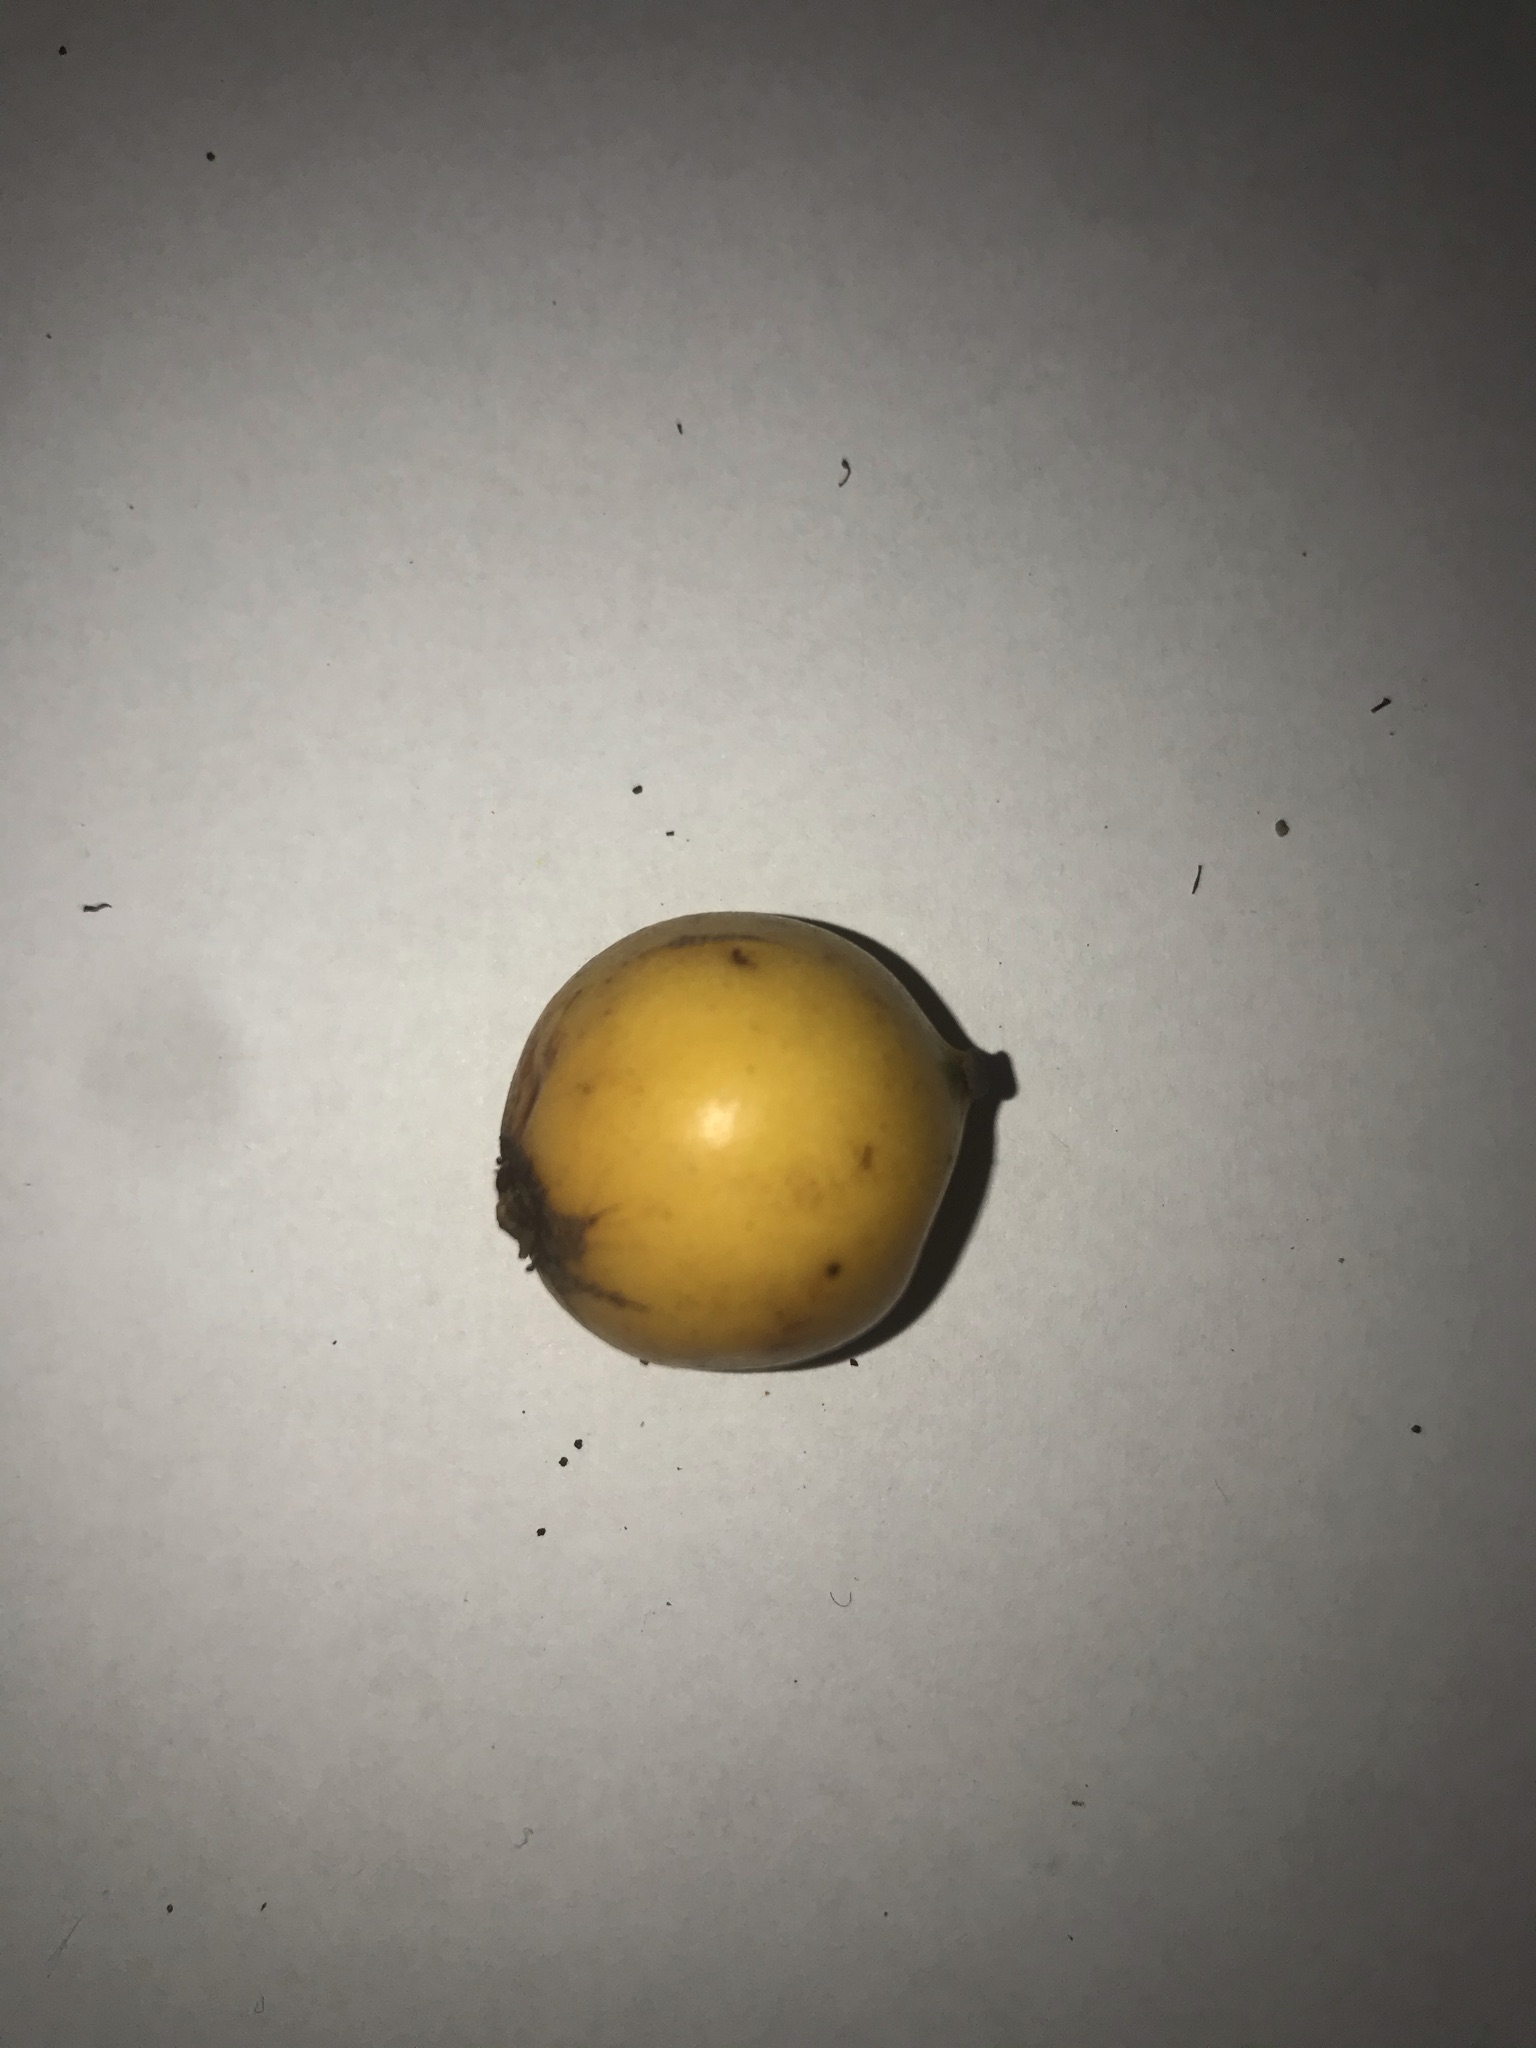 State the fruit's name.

abiu
